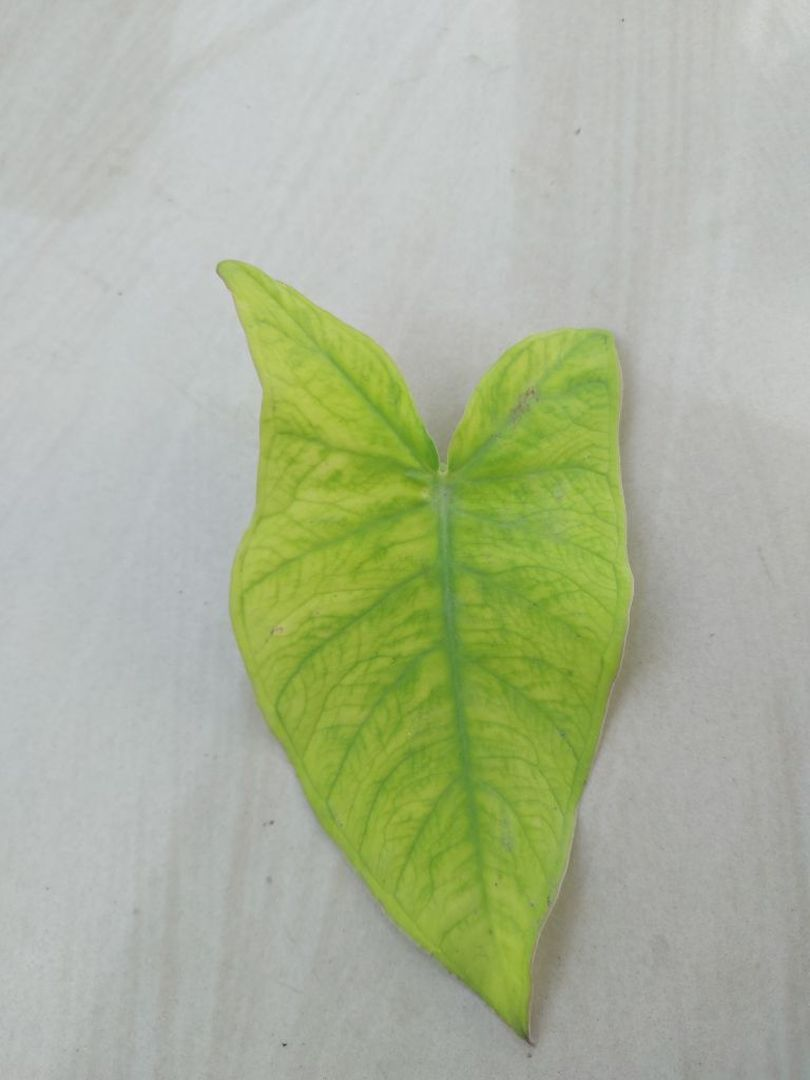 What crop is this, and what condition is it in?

taro, mosaic
